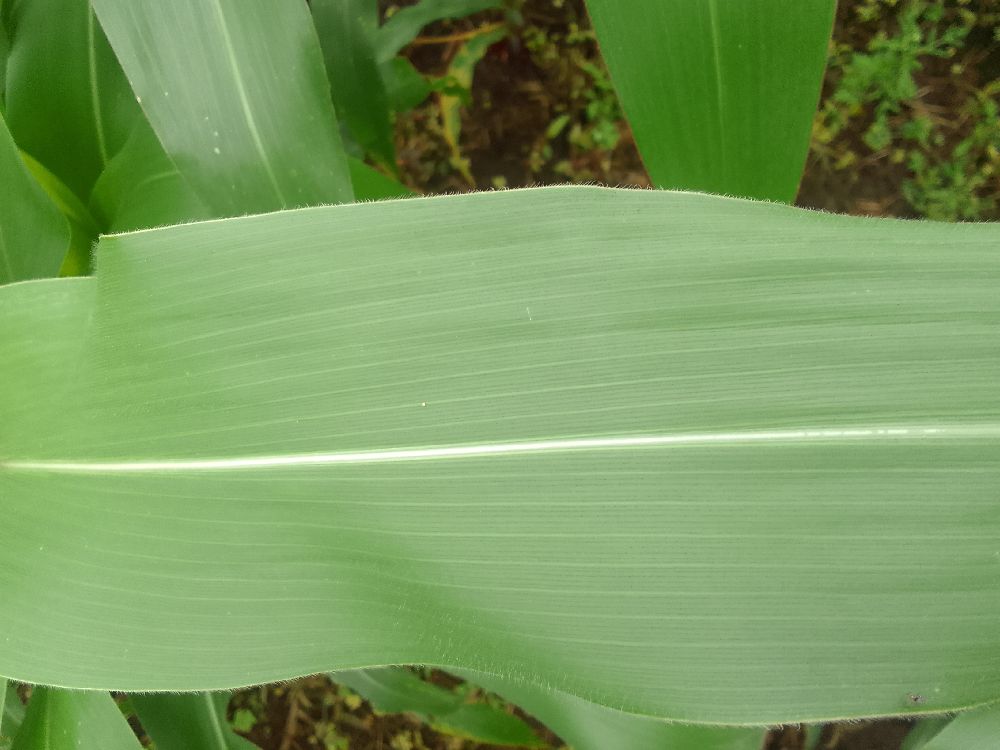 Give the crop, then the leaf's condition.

maize, healthy
